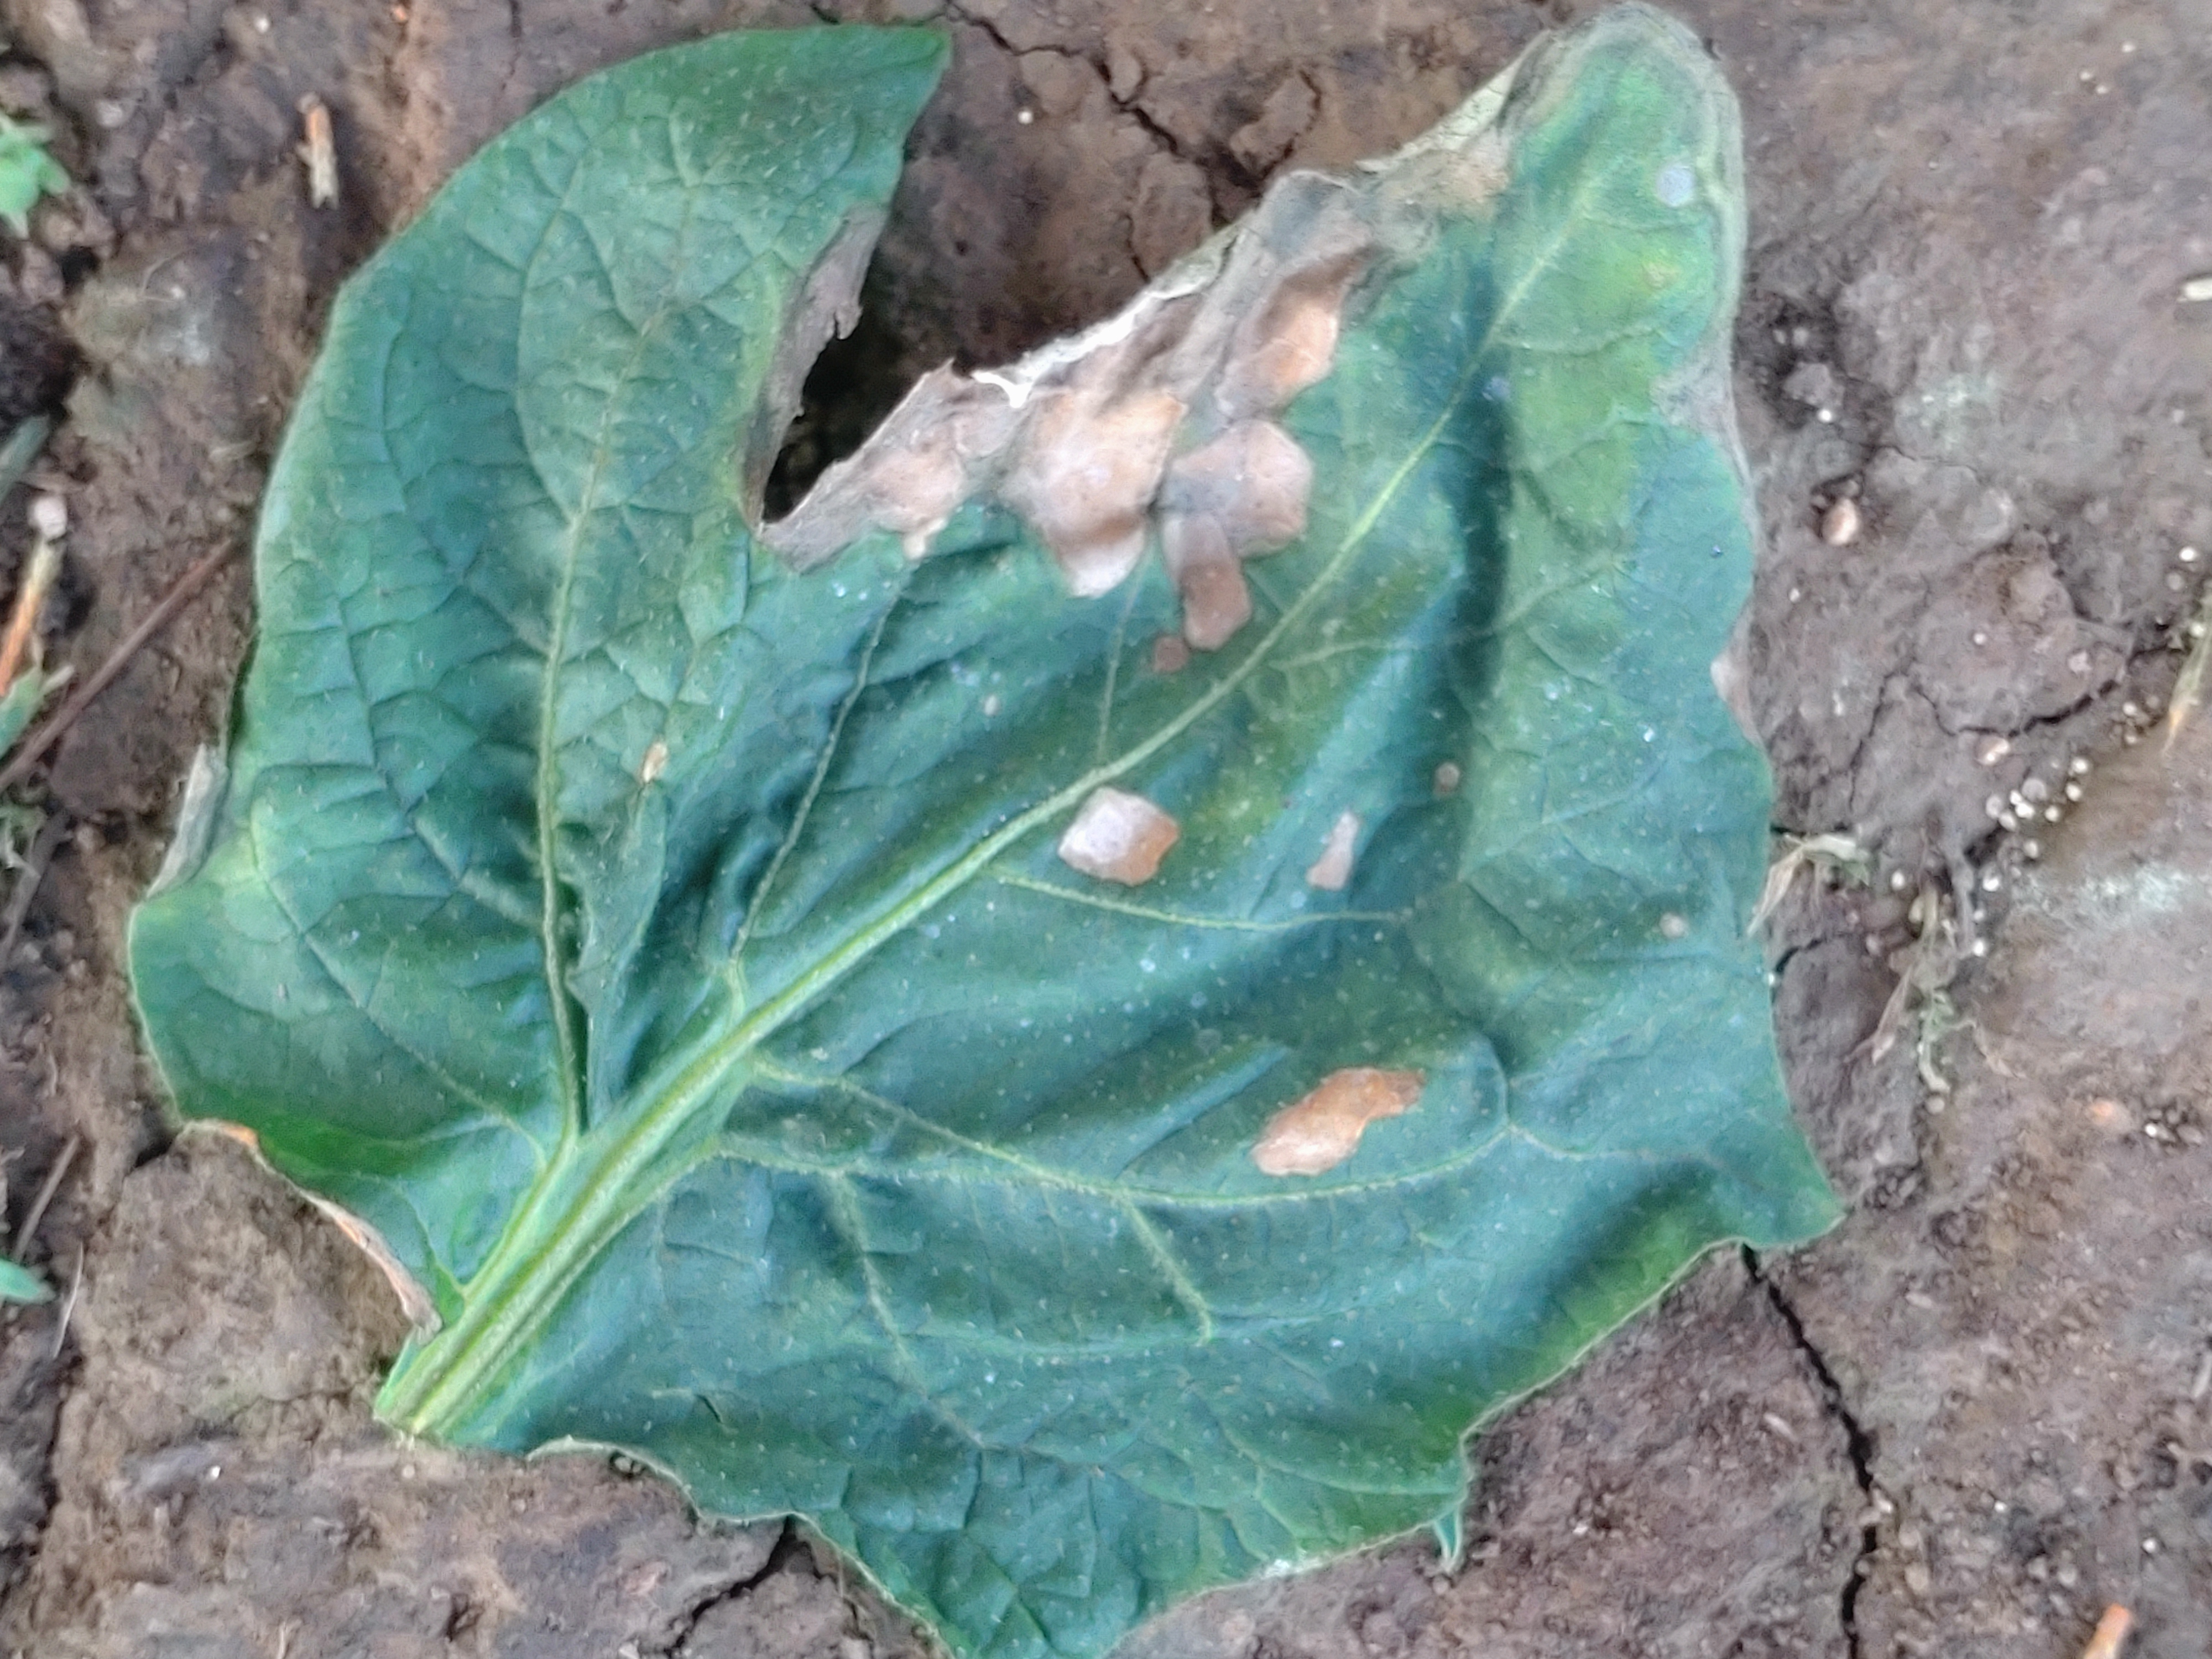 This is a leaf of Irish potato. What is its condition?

early blight
